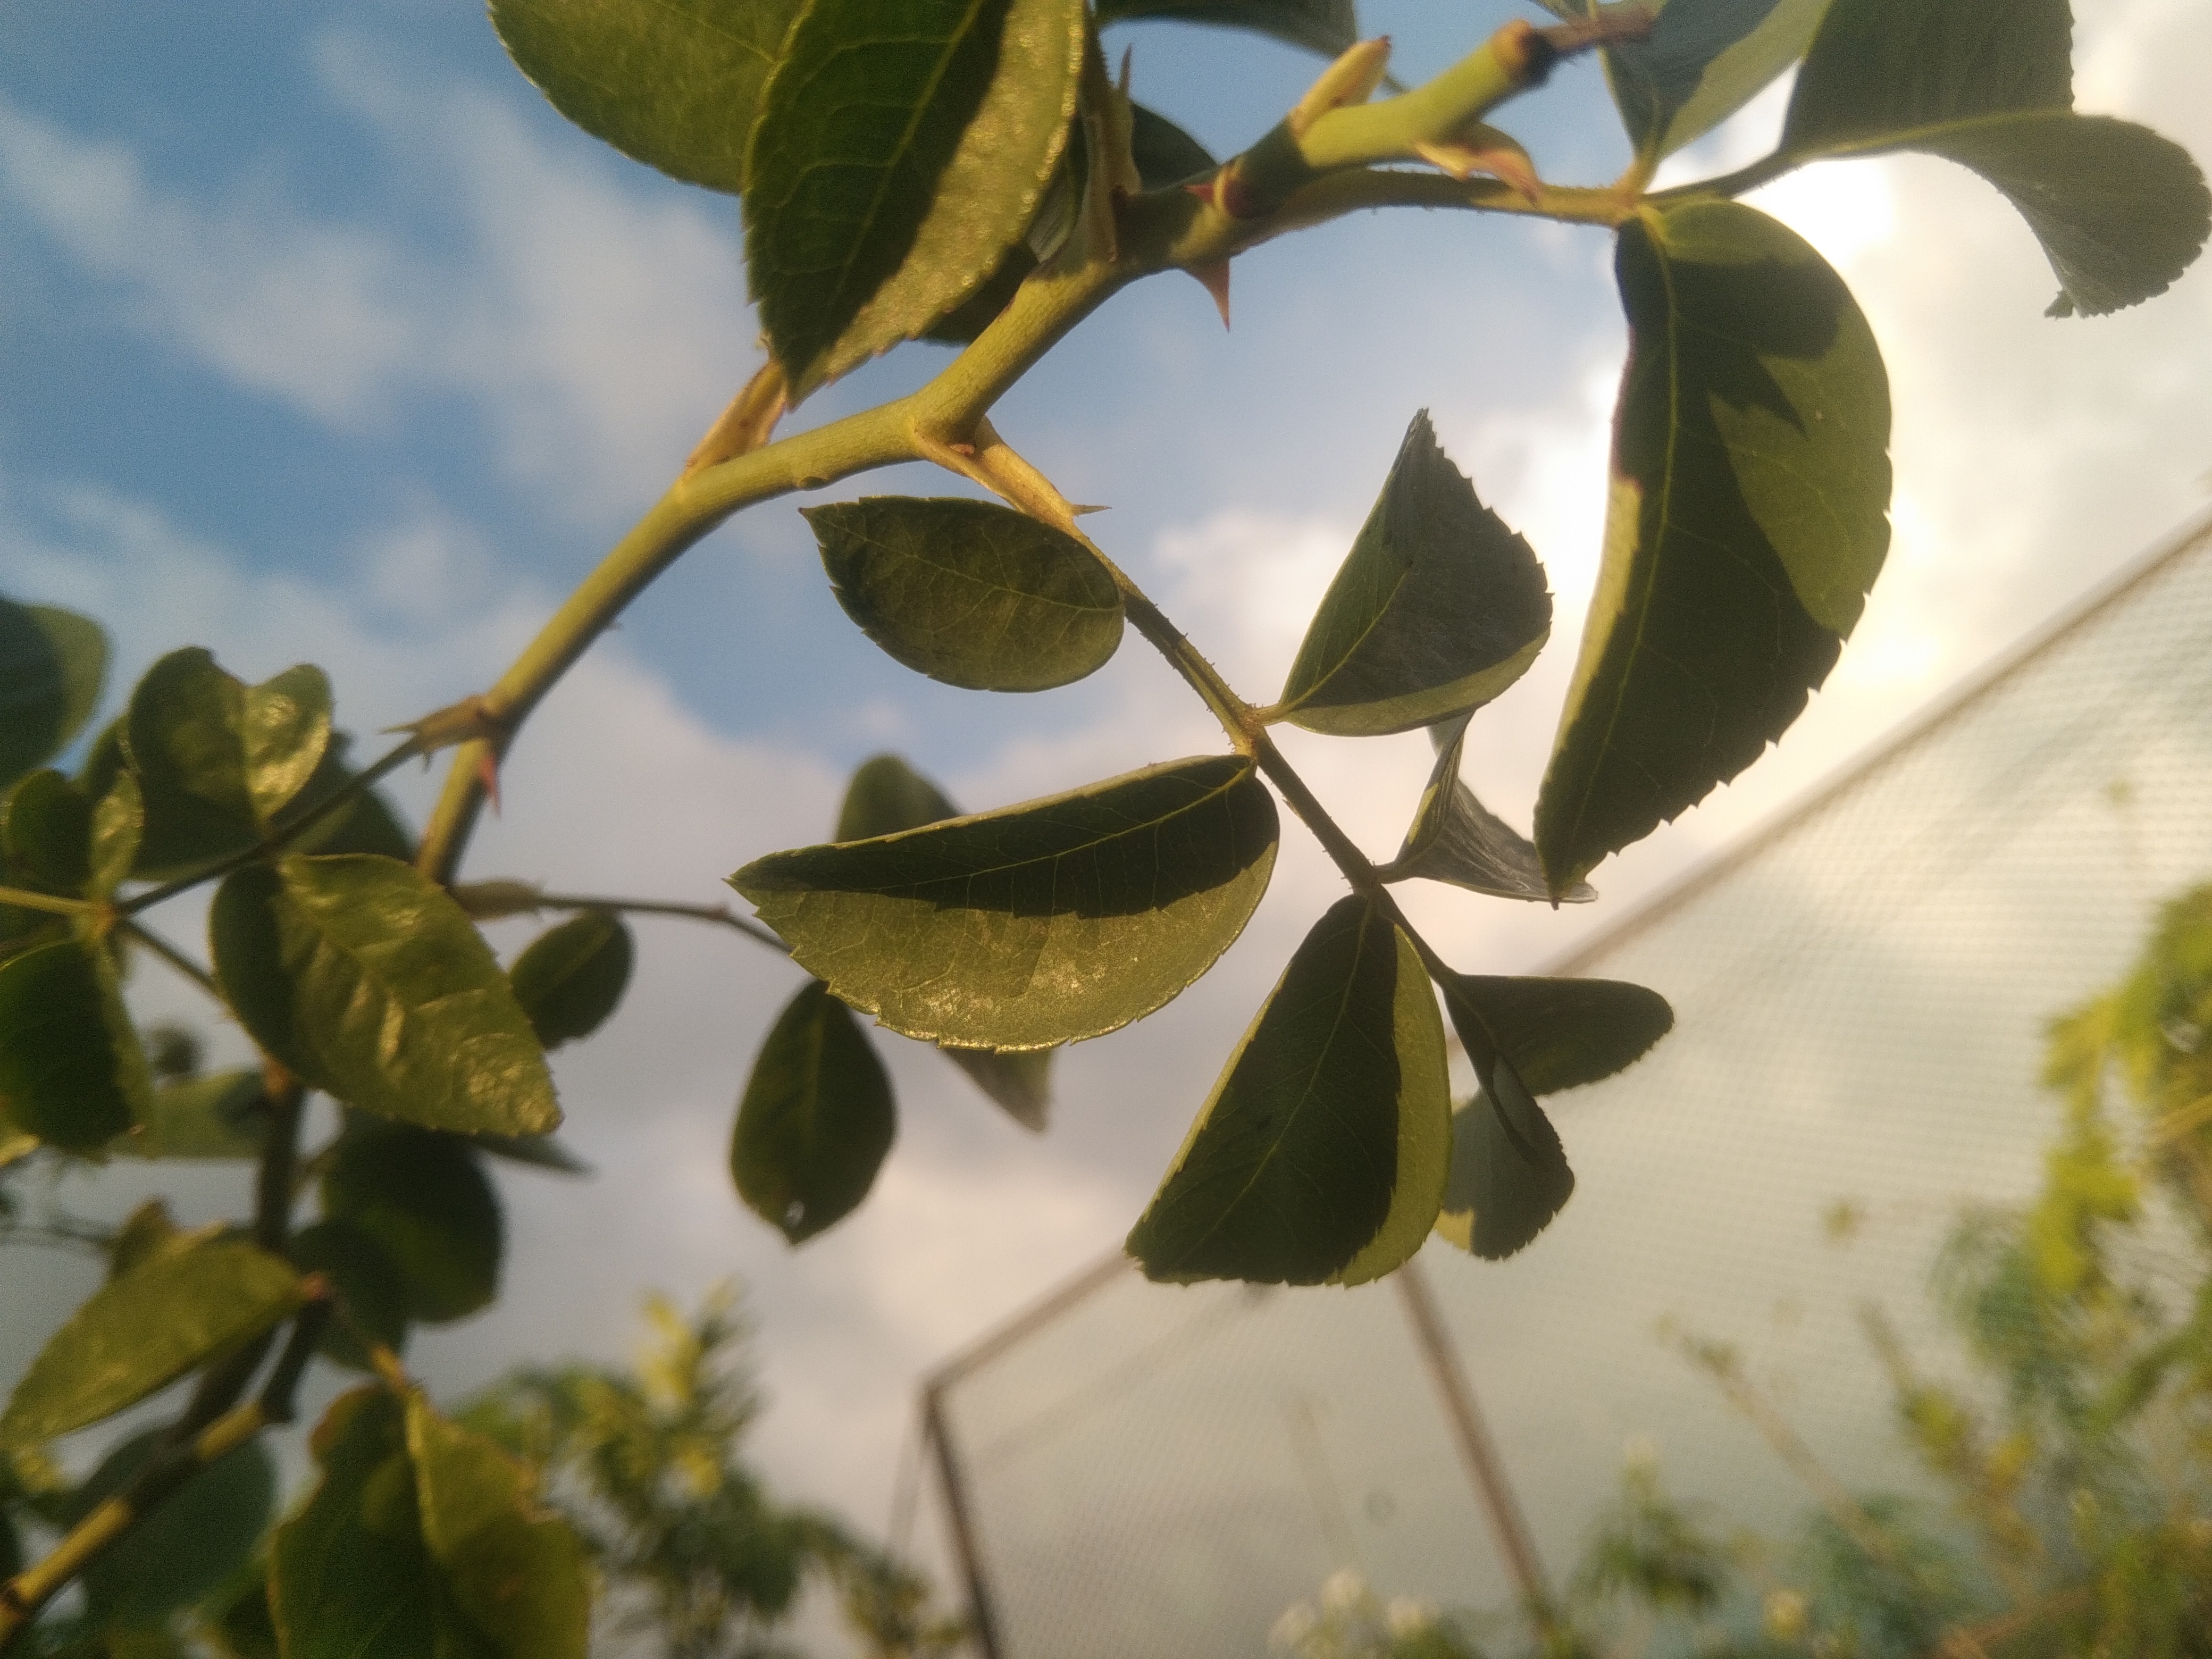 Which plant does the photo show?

rose
